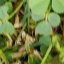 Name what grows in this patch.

unstructured weed
